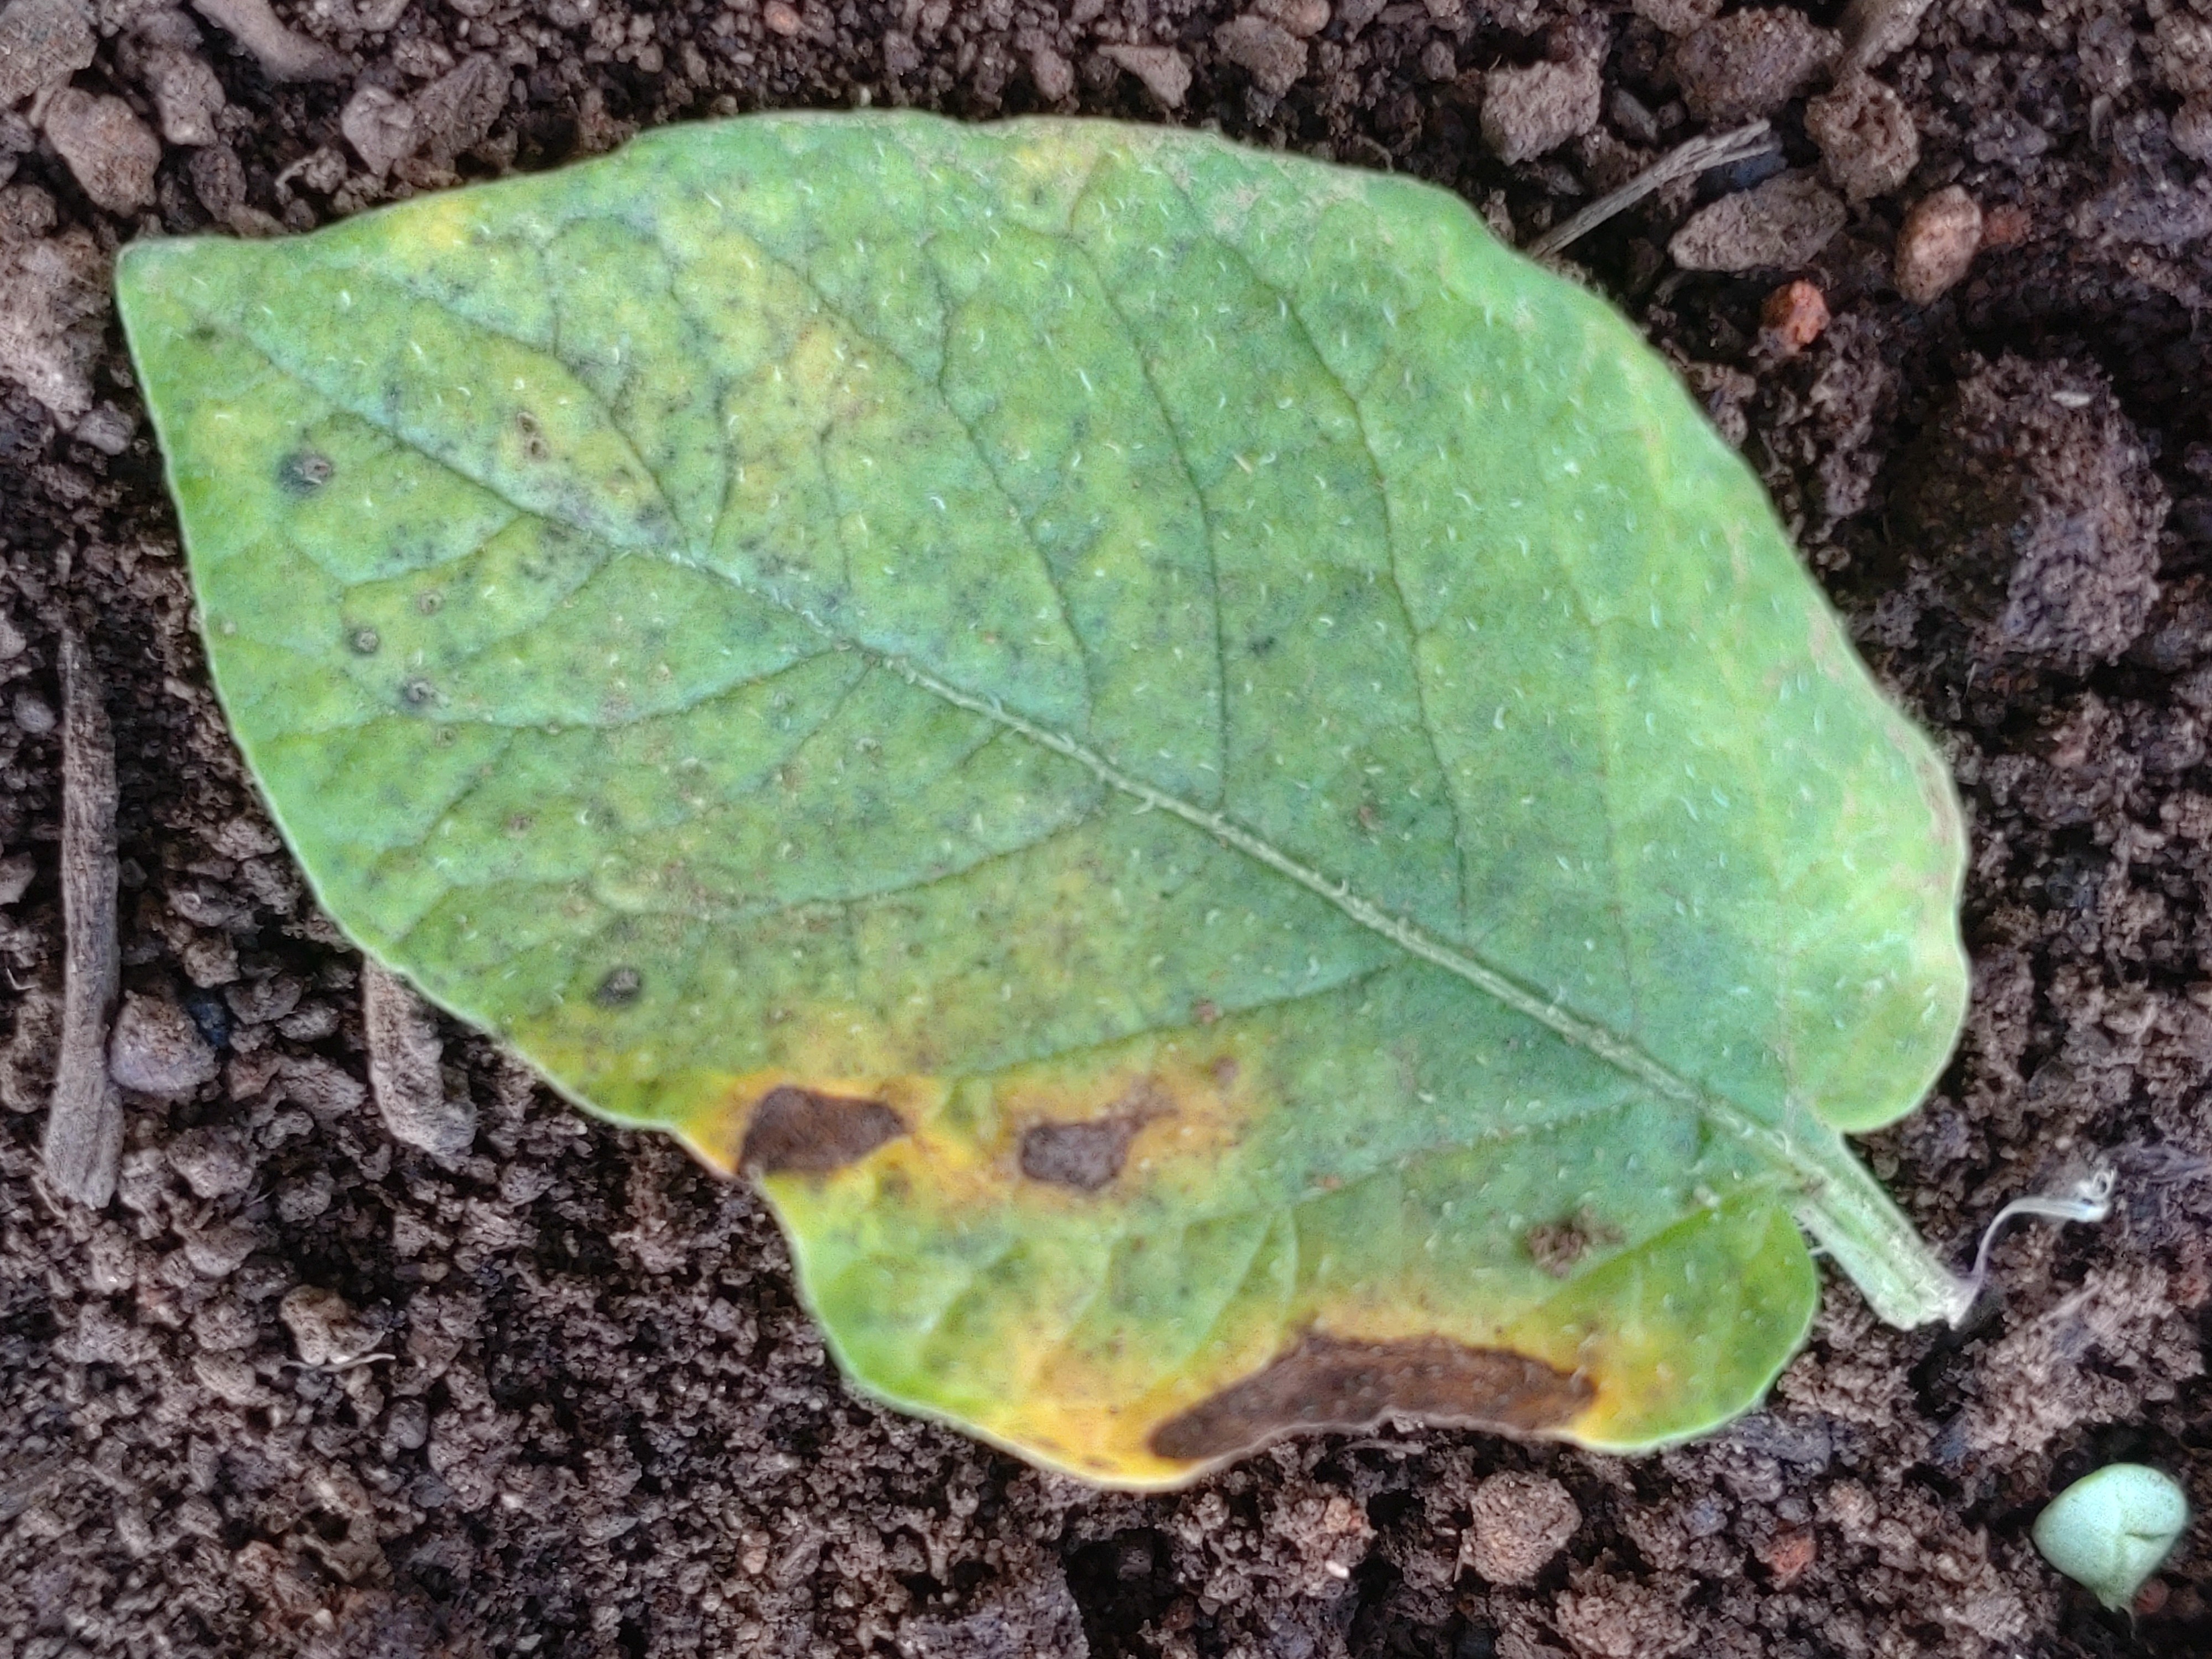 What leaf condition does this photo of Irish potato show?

late blight
